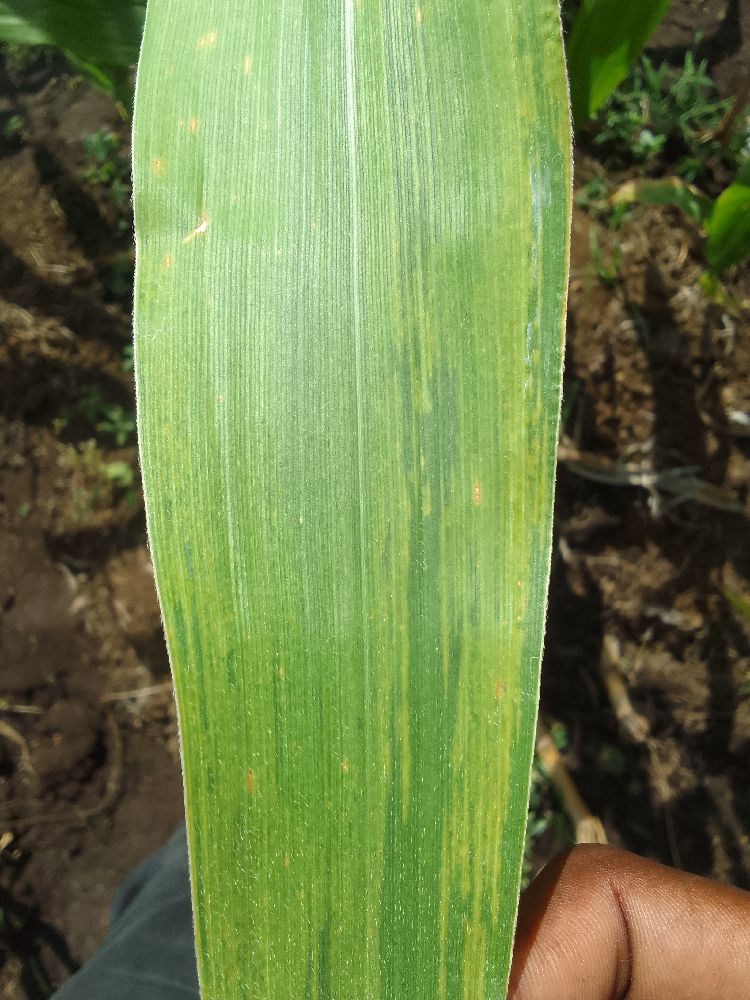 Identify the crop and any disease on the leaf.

maize, maize lethal necrosis
